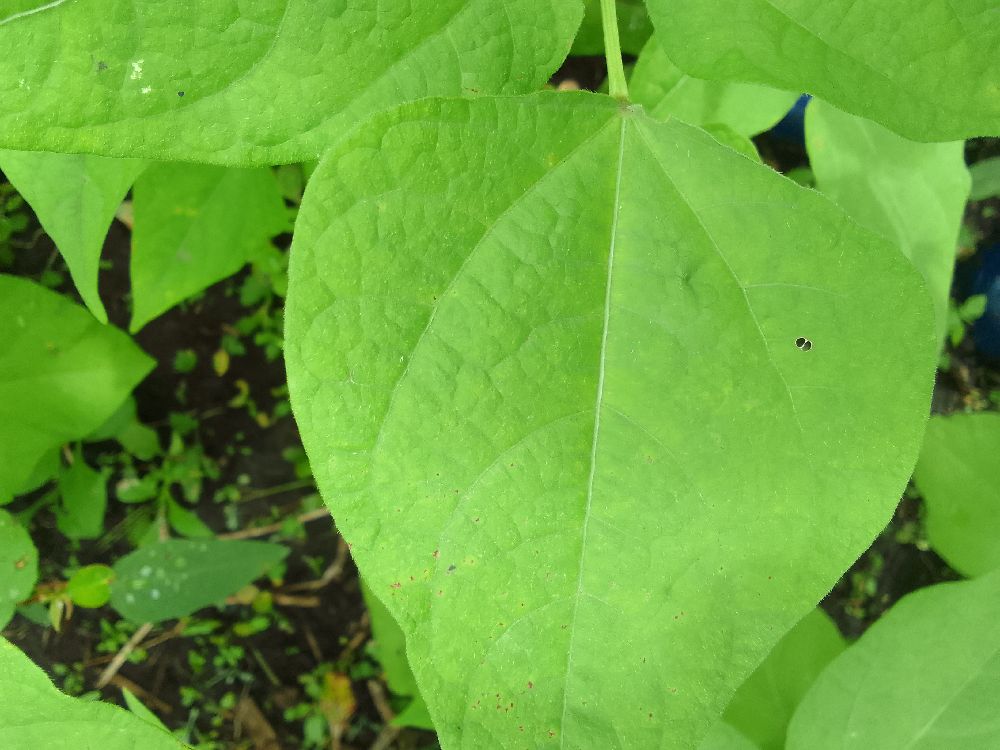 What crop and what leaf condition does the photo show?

common bean, healthy
